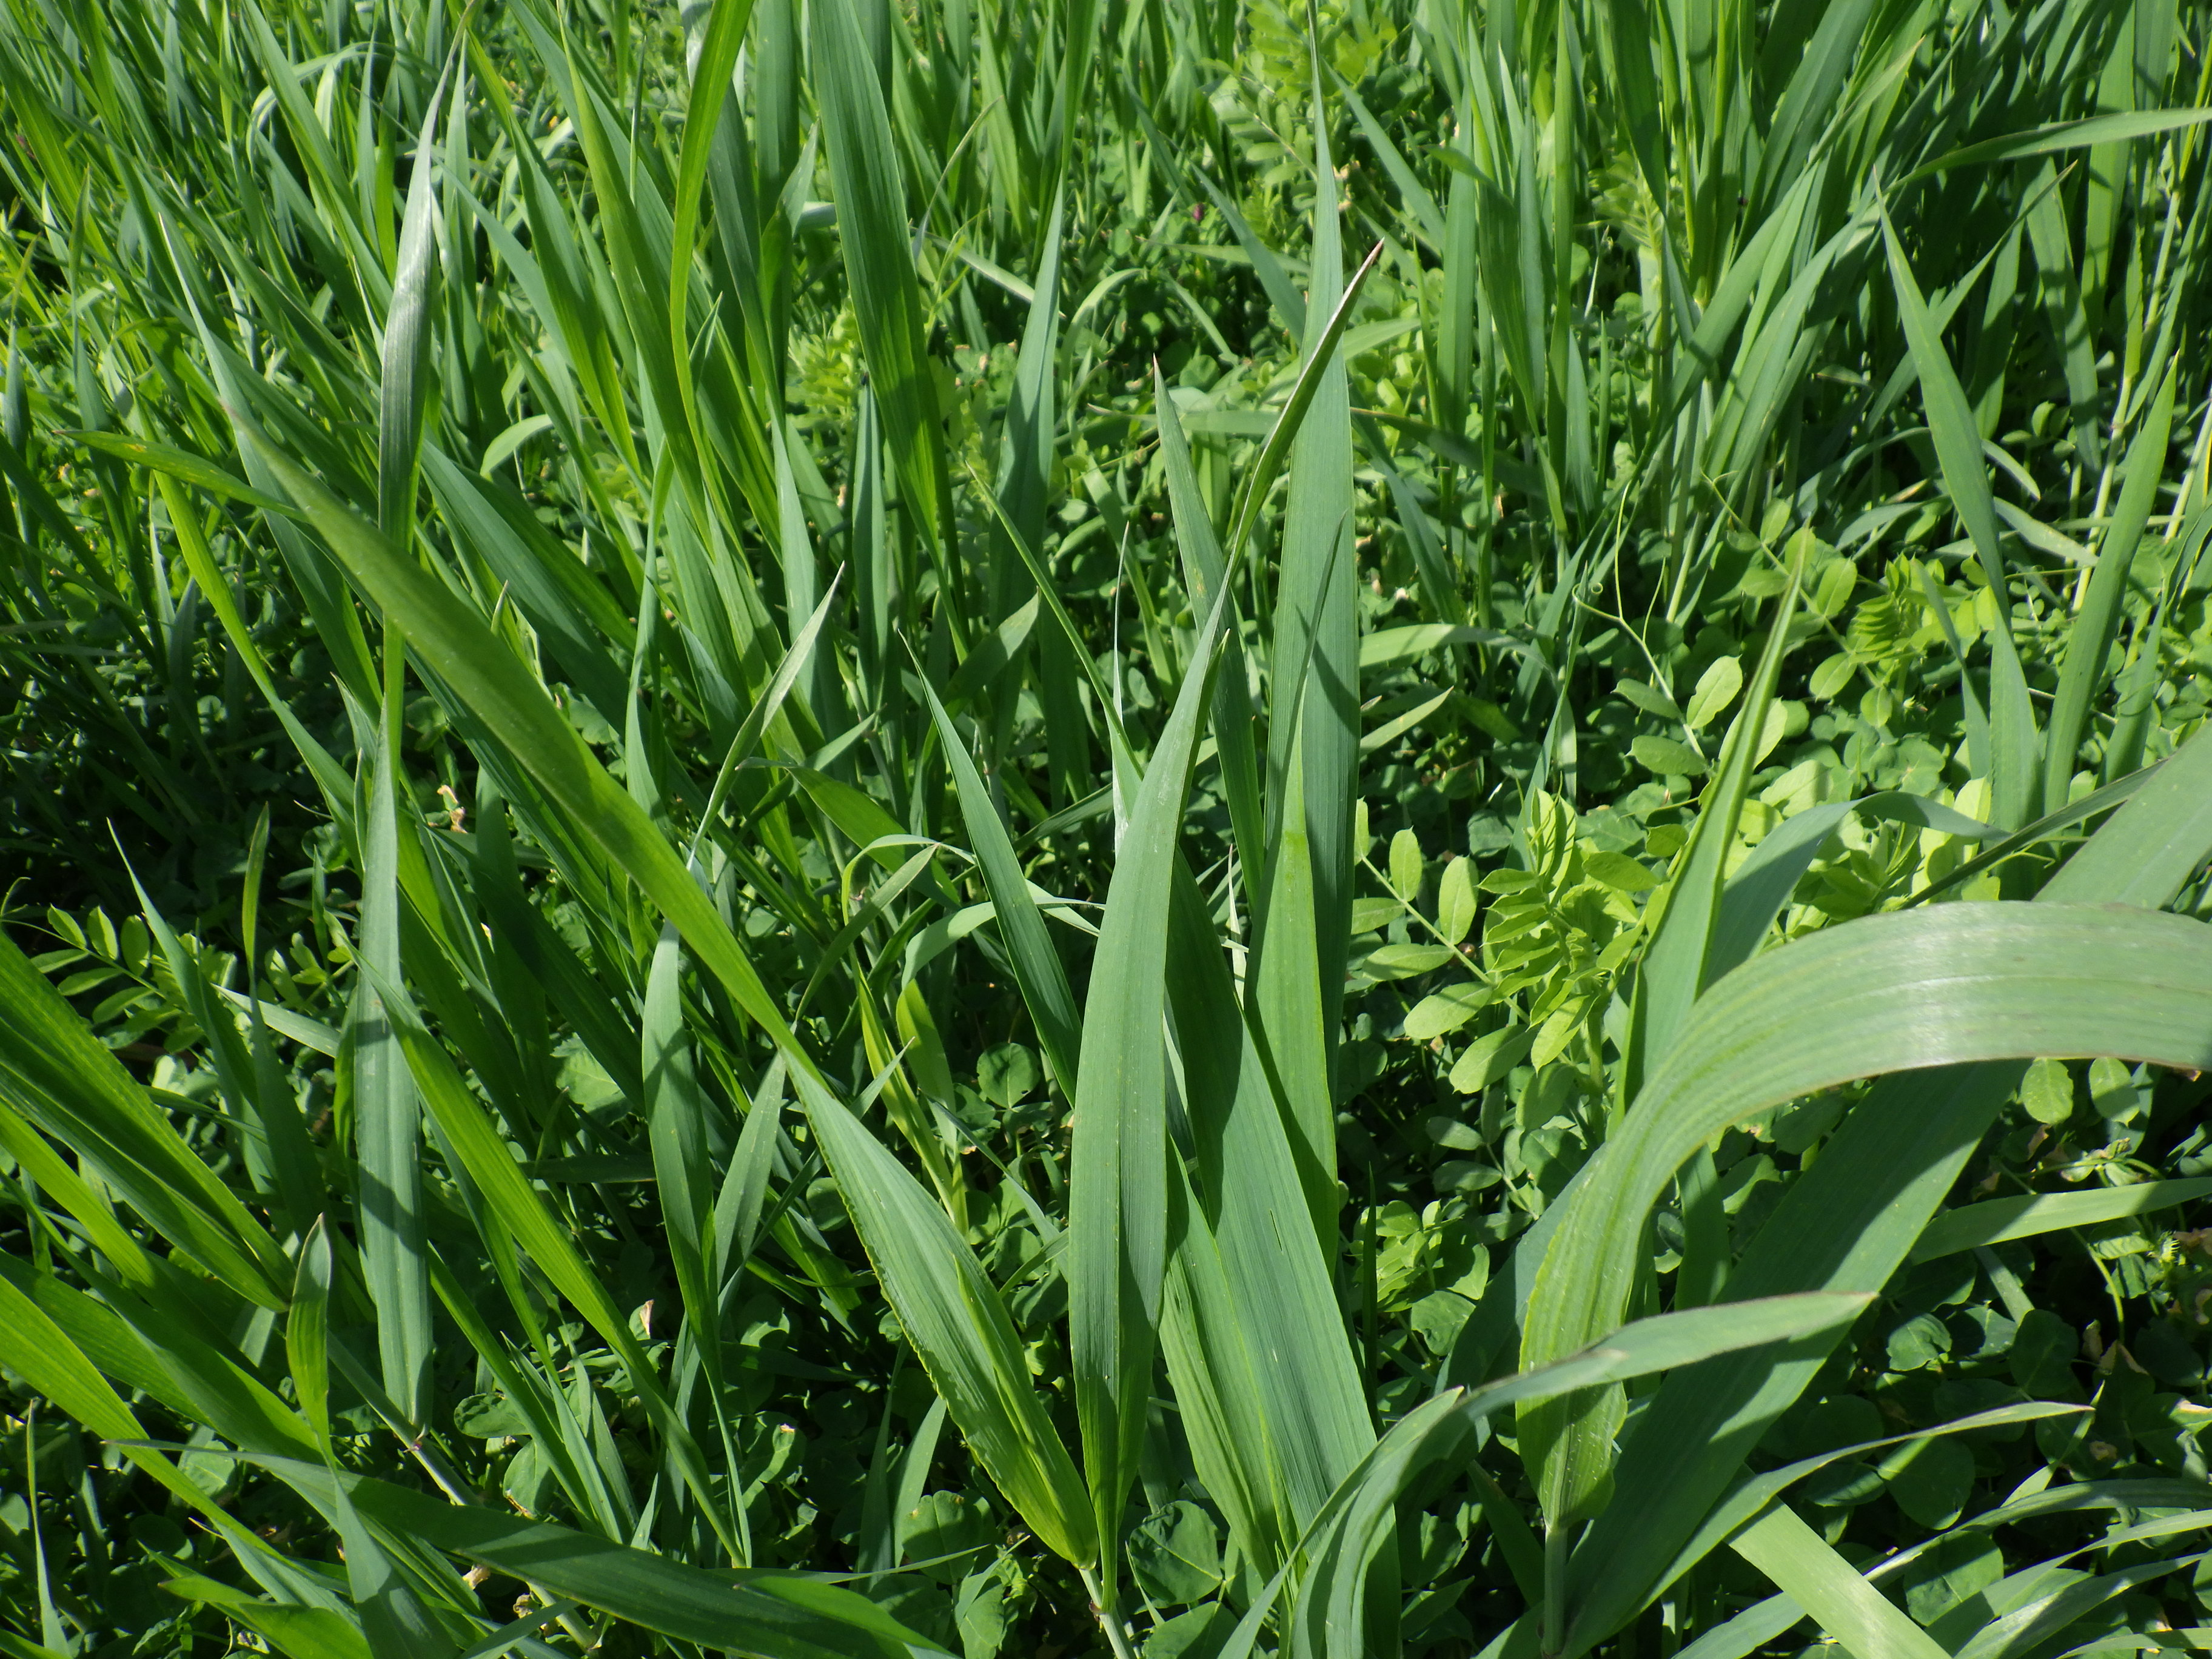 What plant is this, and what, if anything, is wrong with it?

wheat, healthy
